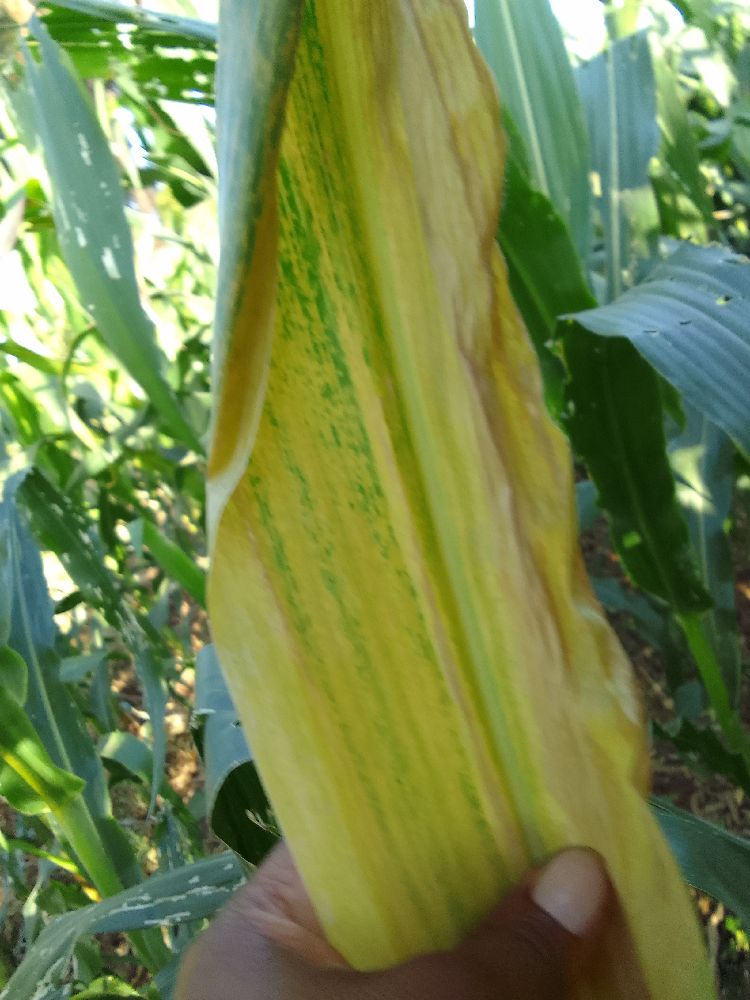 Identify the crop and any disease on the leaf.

maize, maize lethal necrosis
